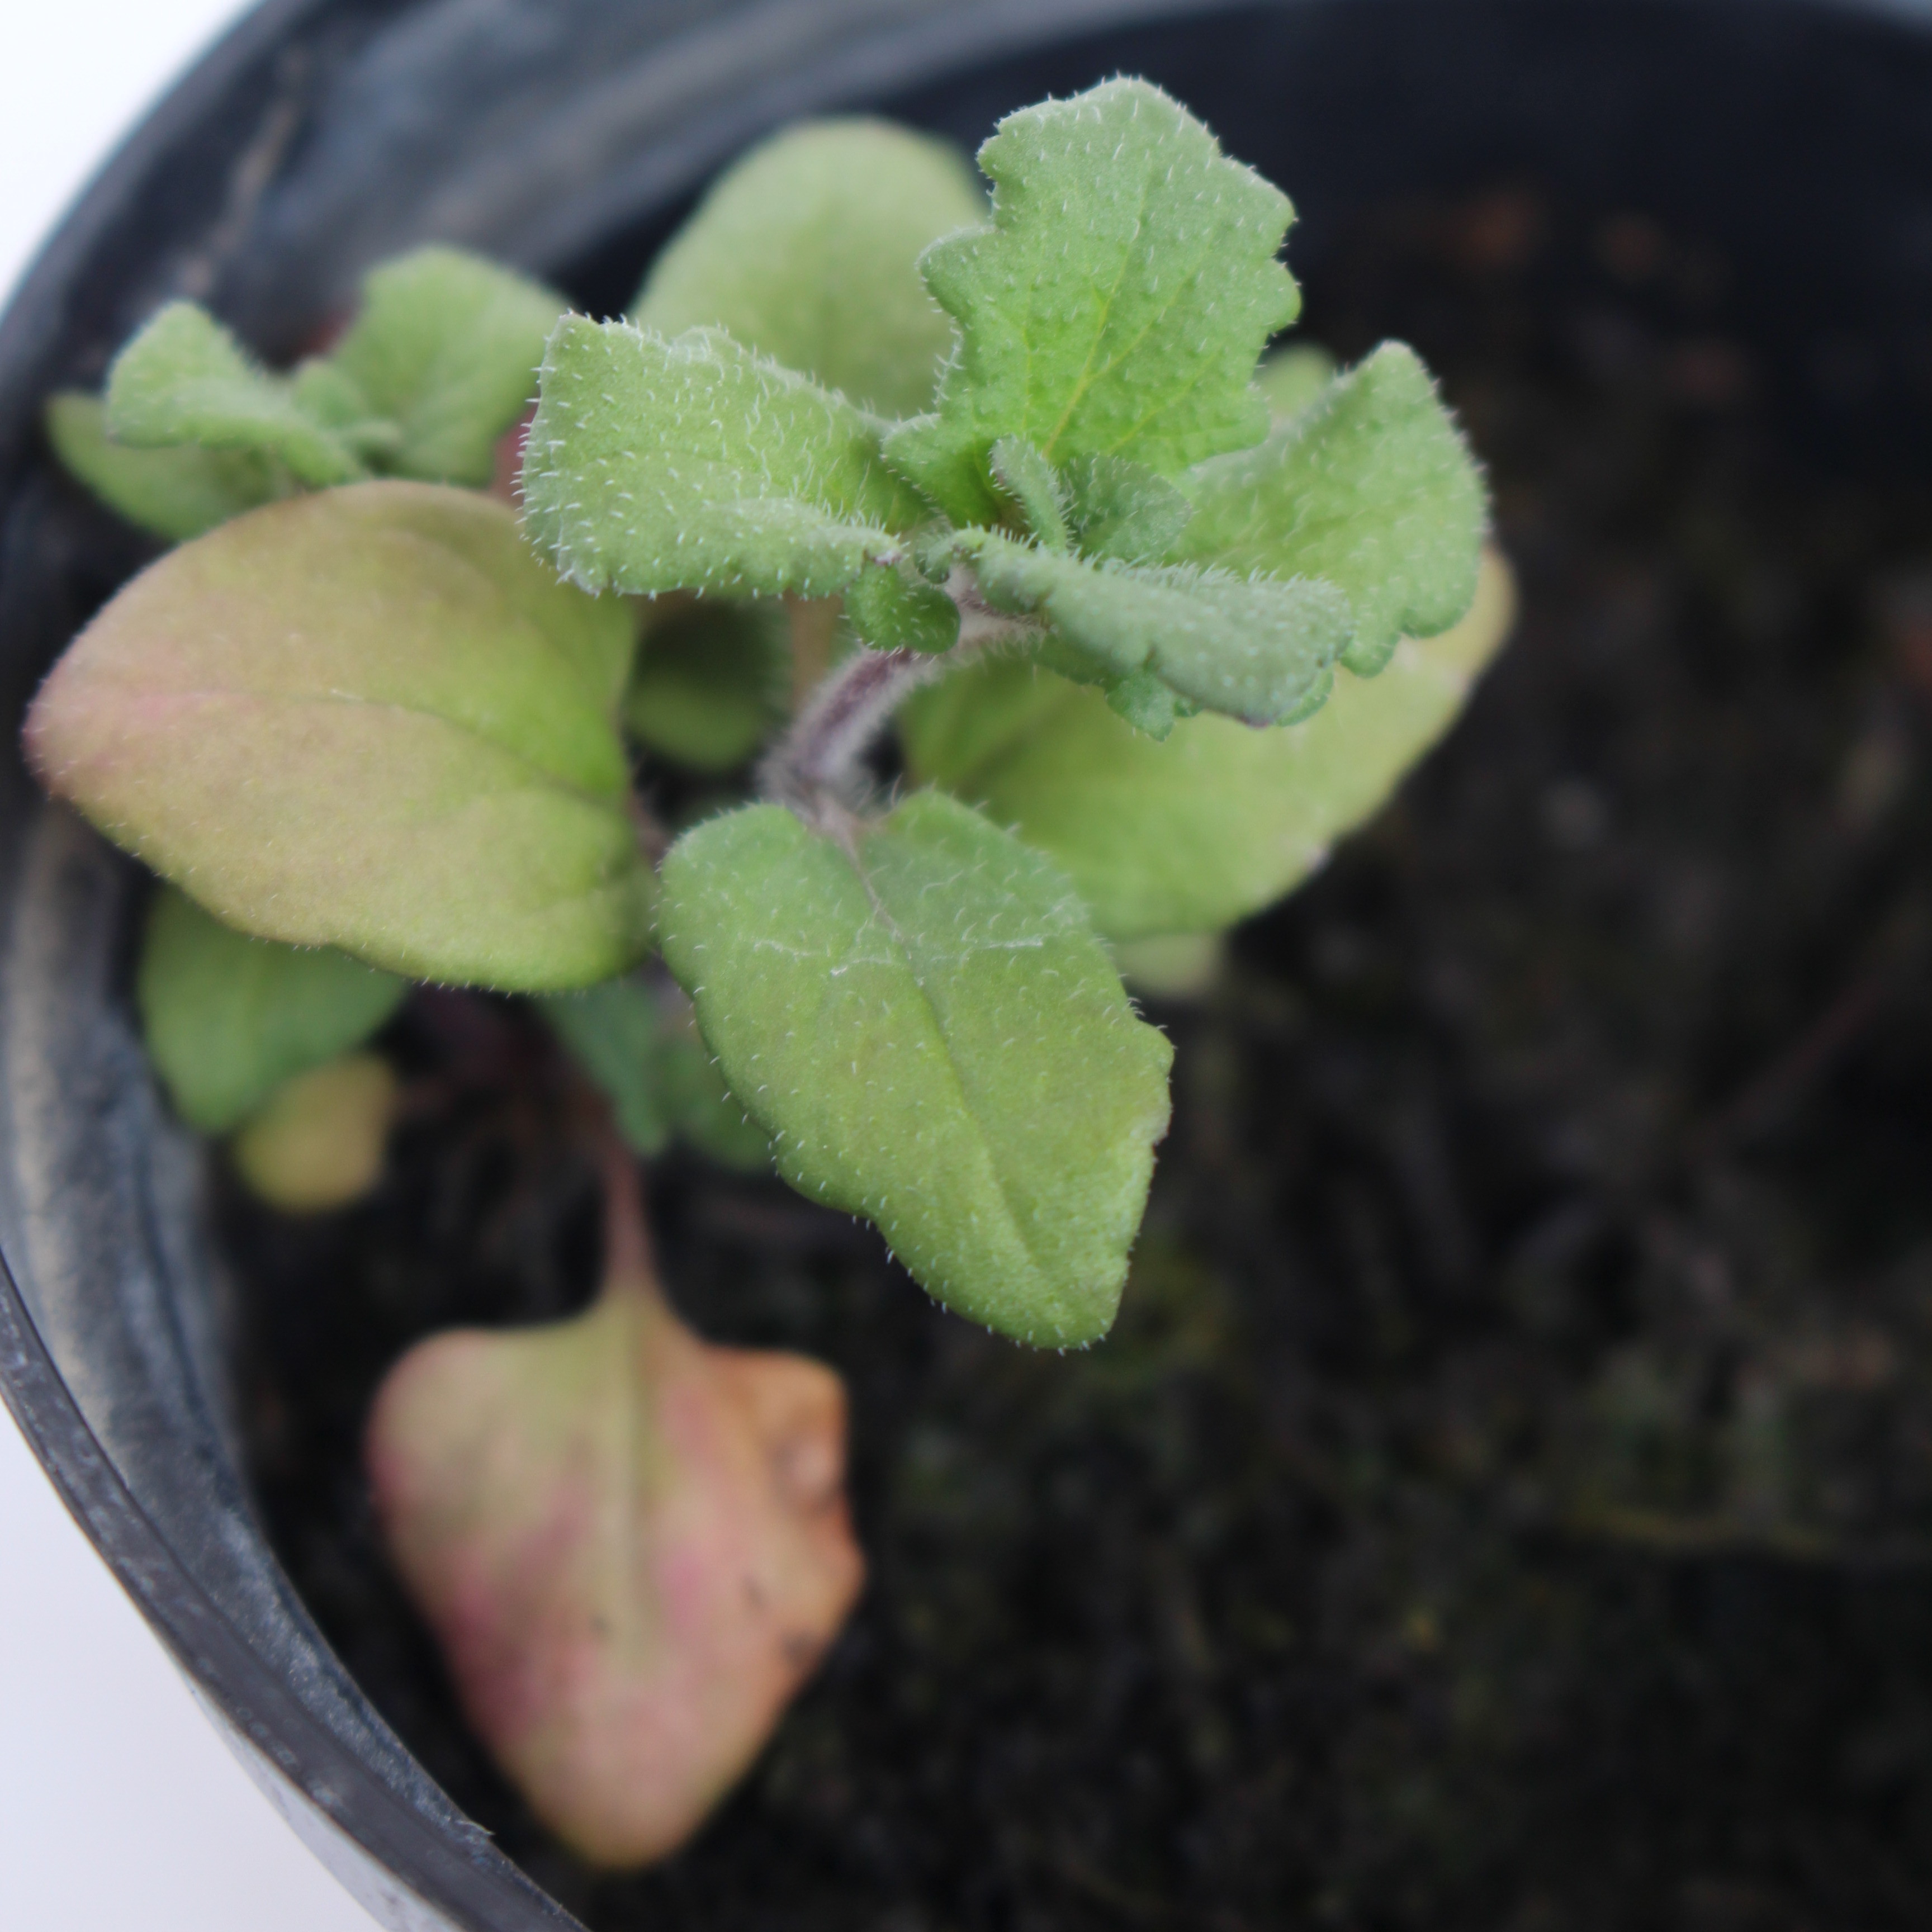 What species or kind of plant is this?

Veronica persica
